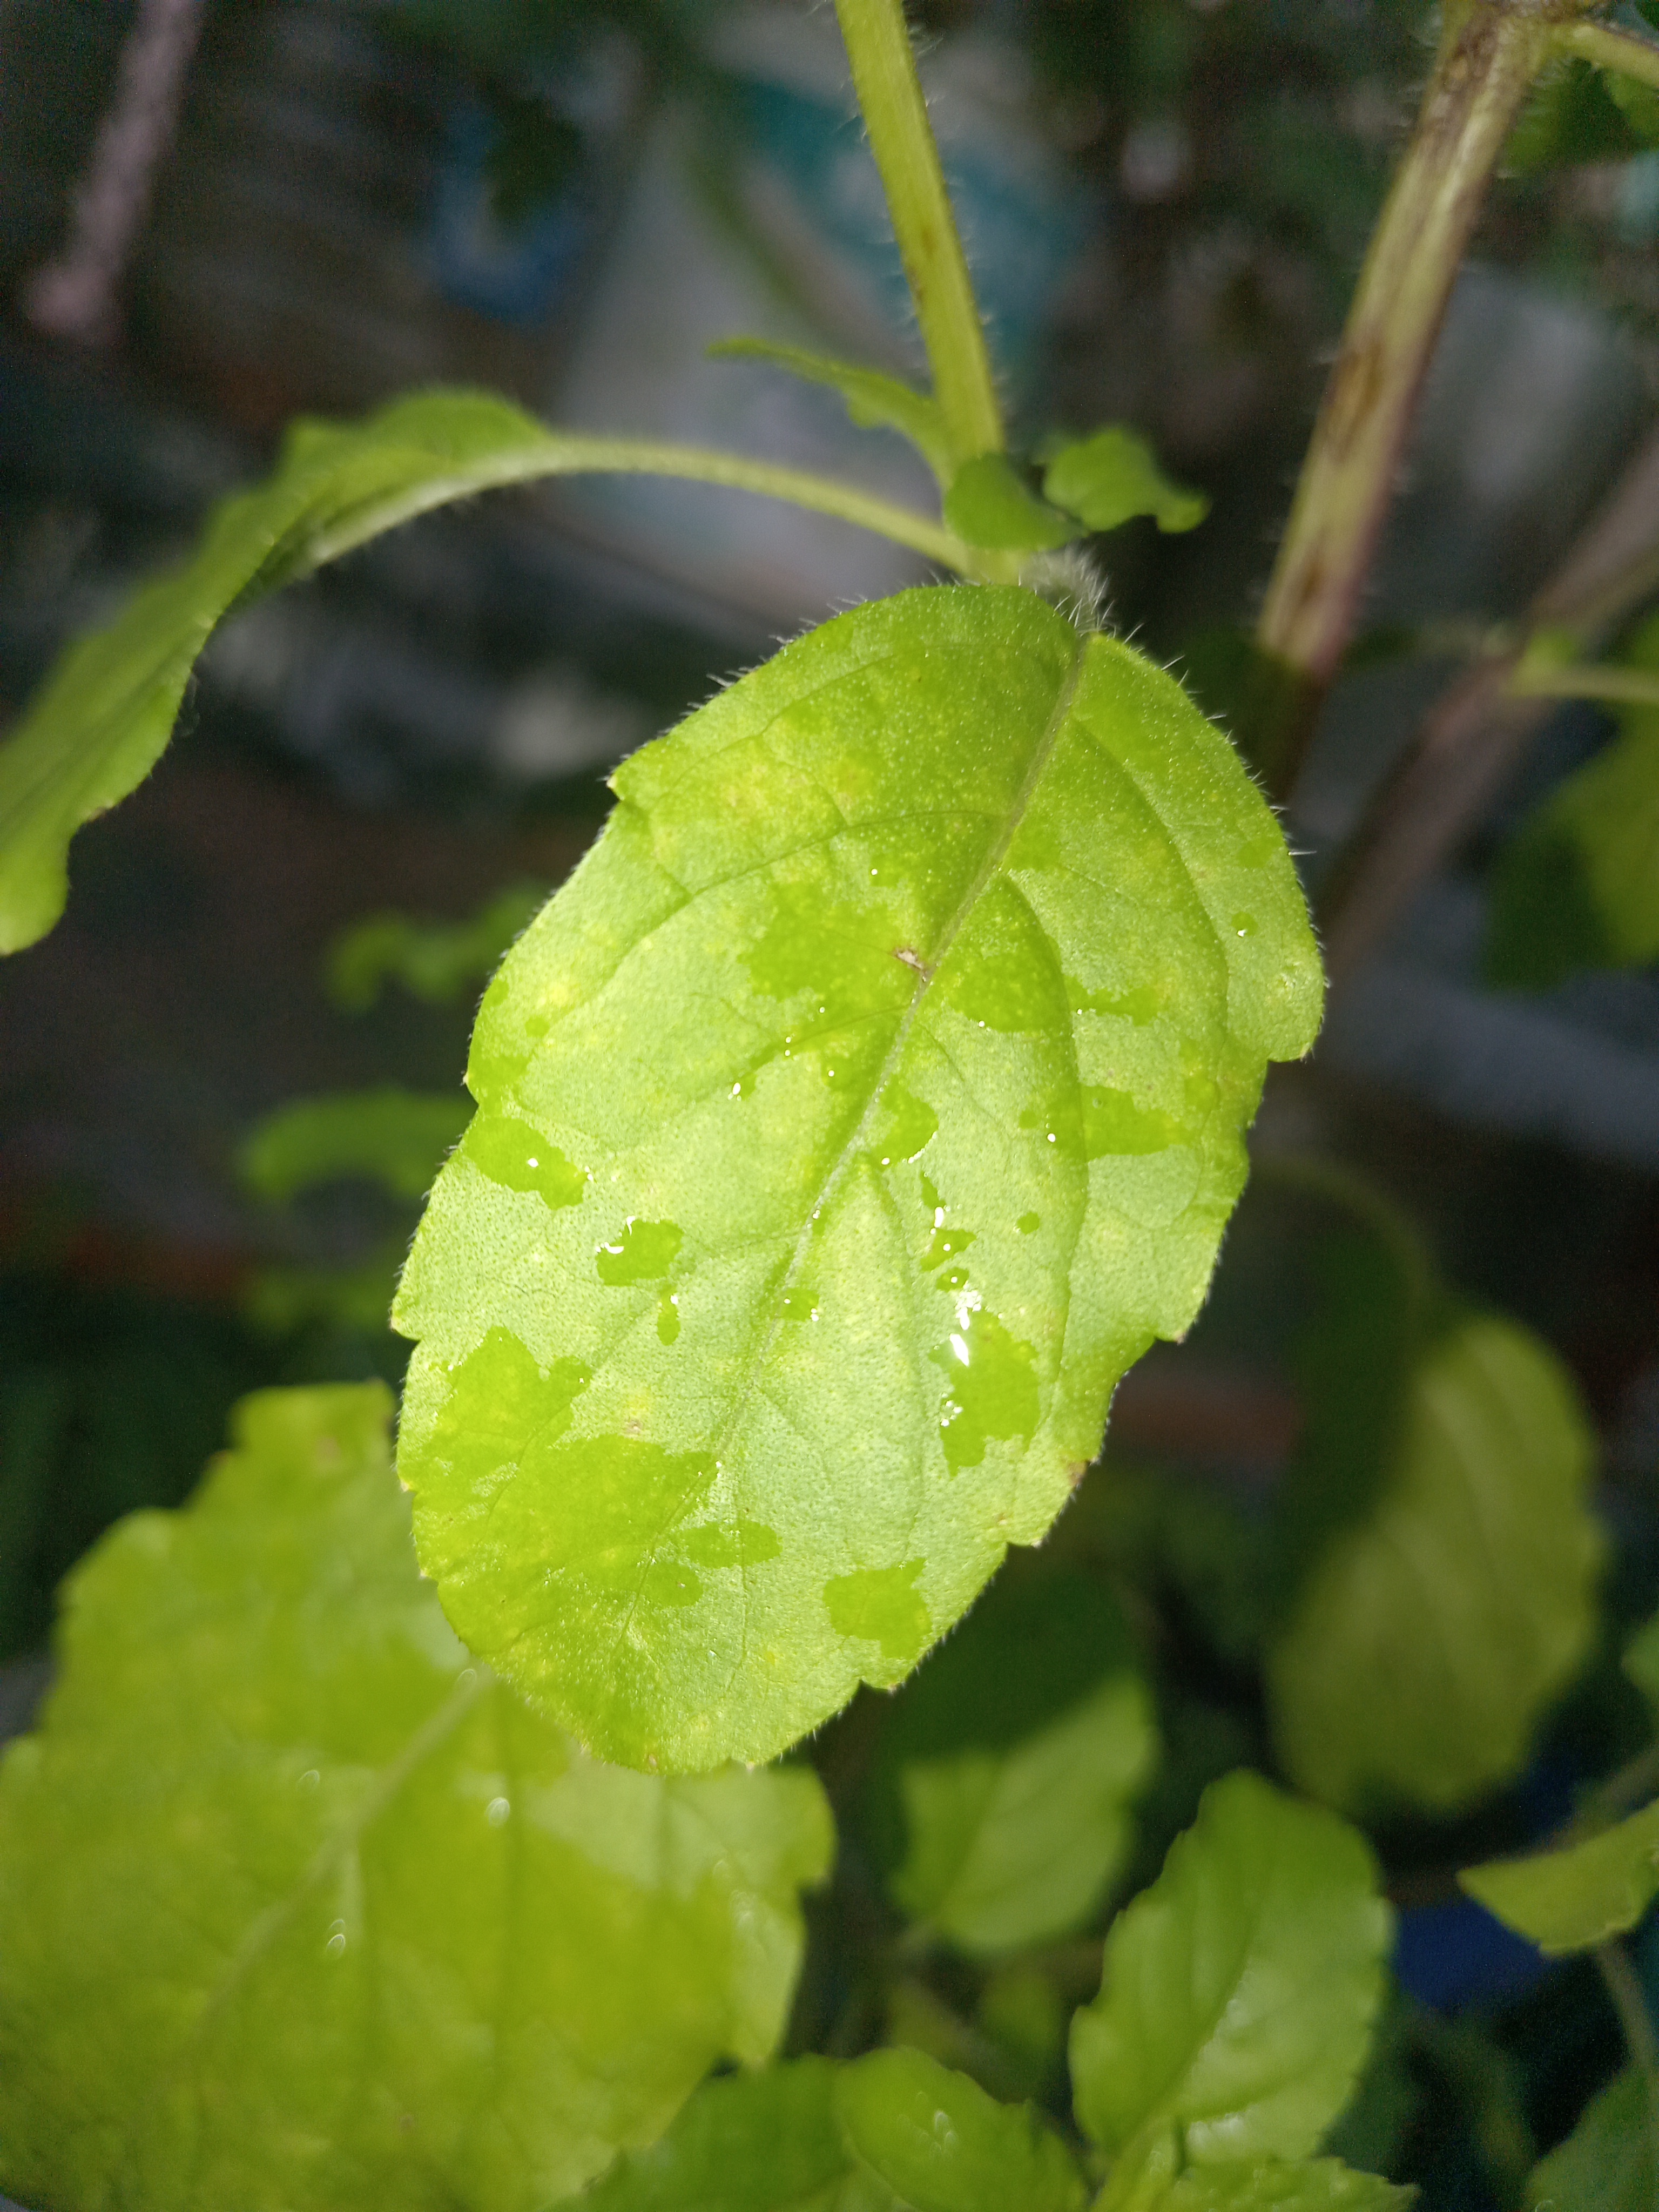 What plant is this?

tulshi
